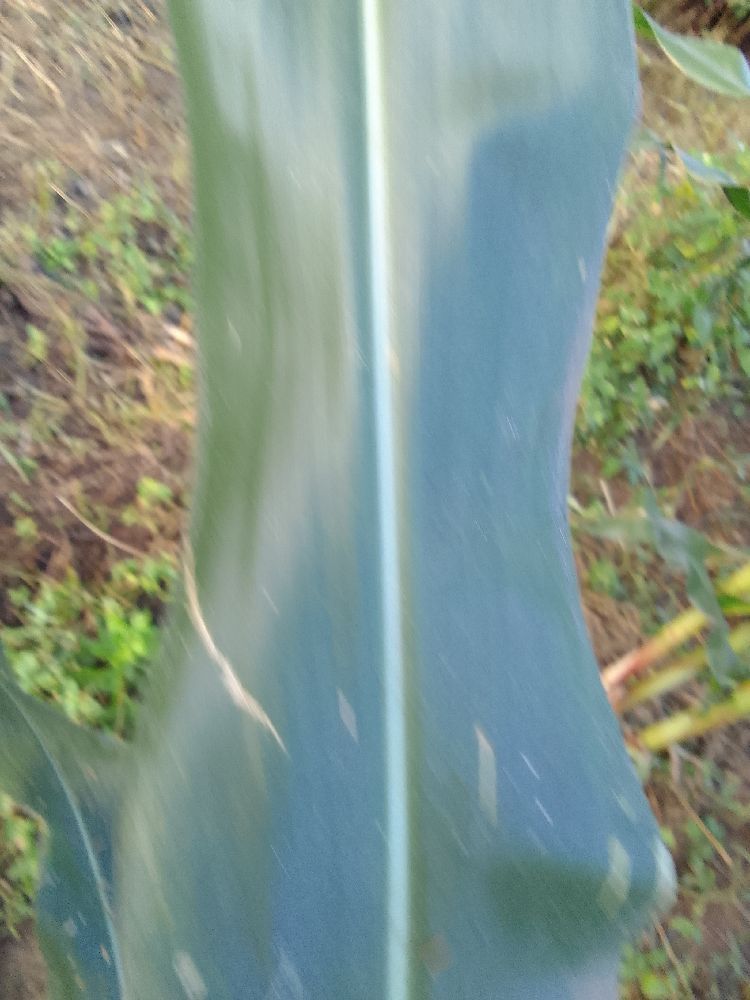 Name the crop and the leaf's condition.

maize, healthy
